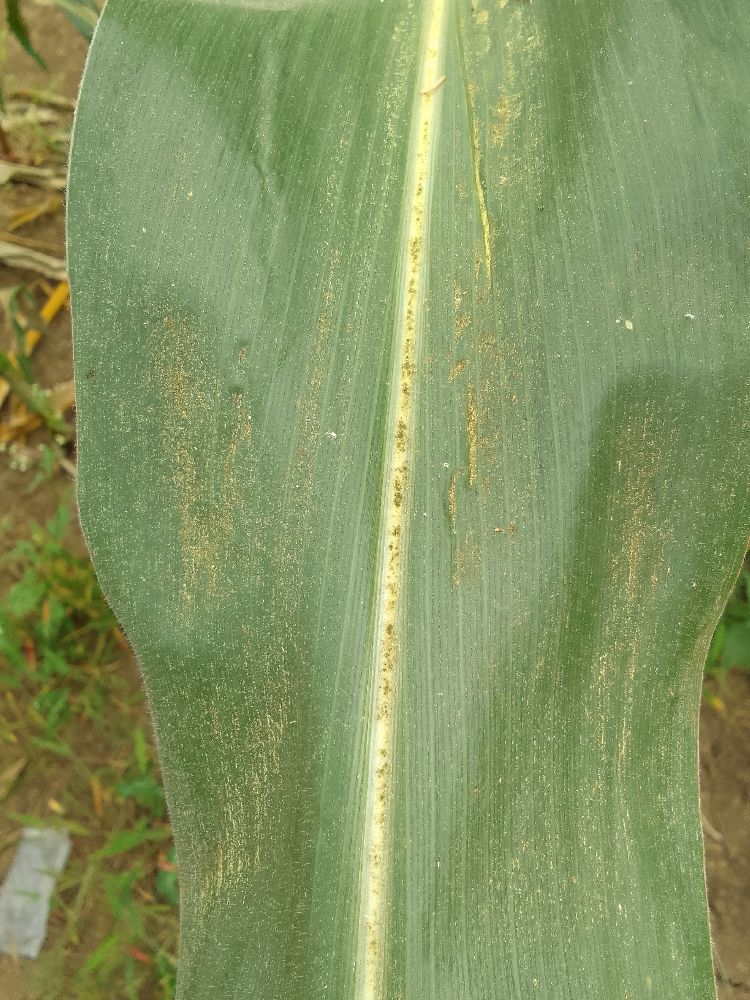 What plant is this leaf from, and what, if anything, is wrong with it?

maize, healthy
